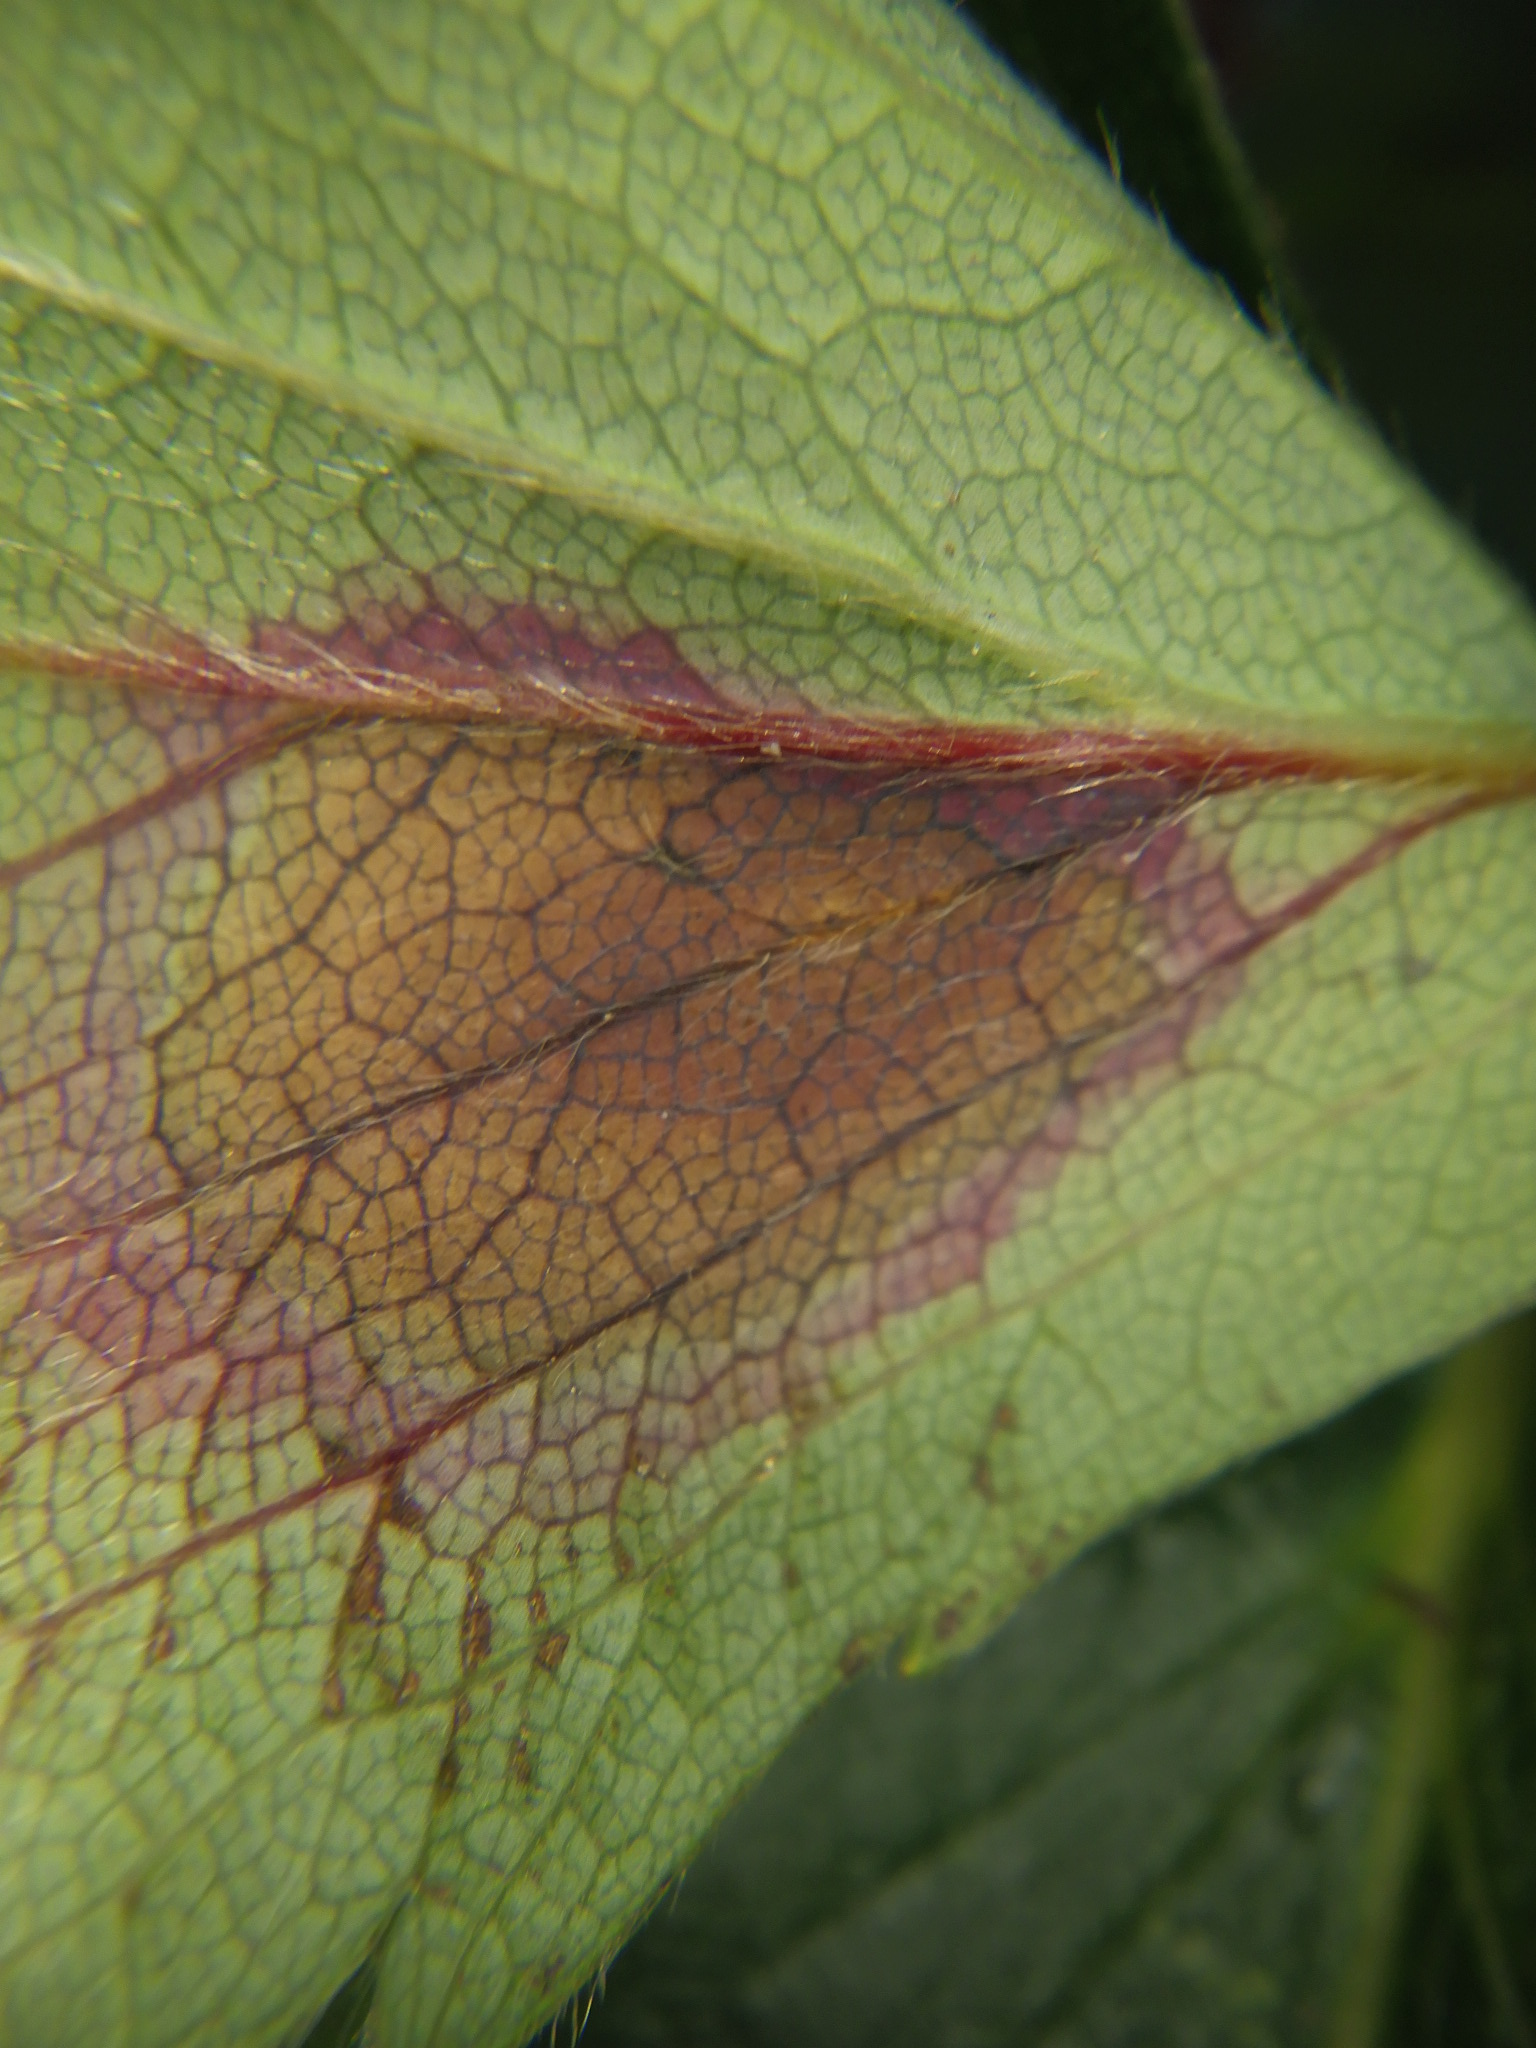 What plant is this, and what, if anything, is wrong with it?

strawberry, leaf scorch
